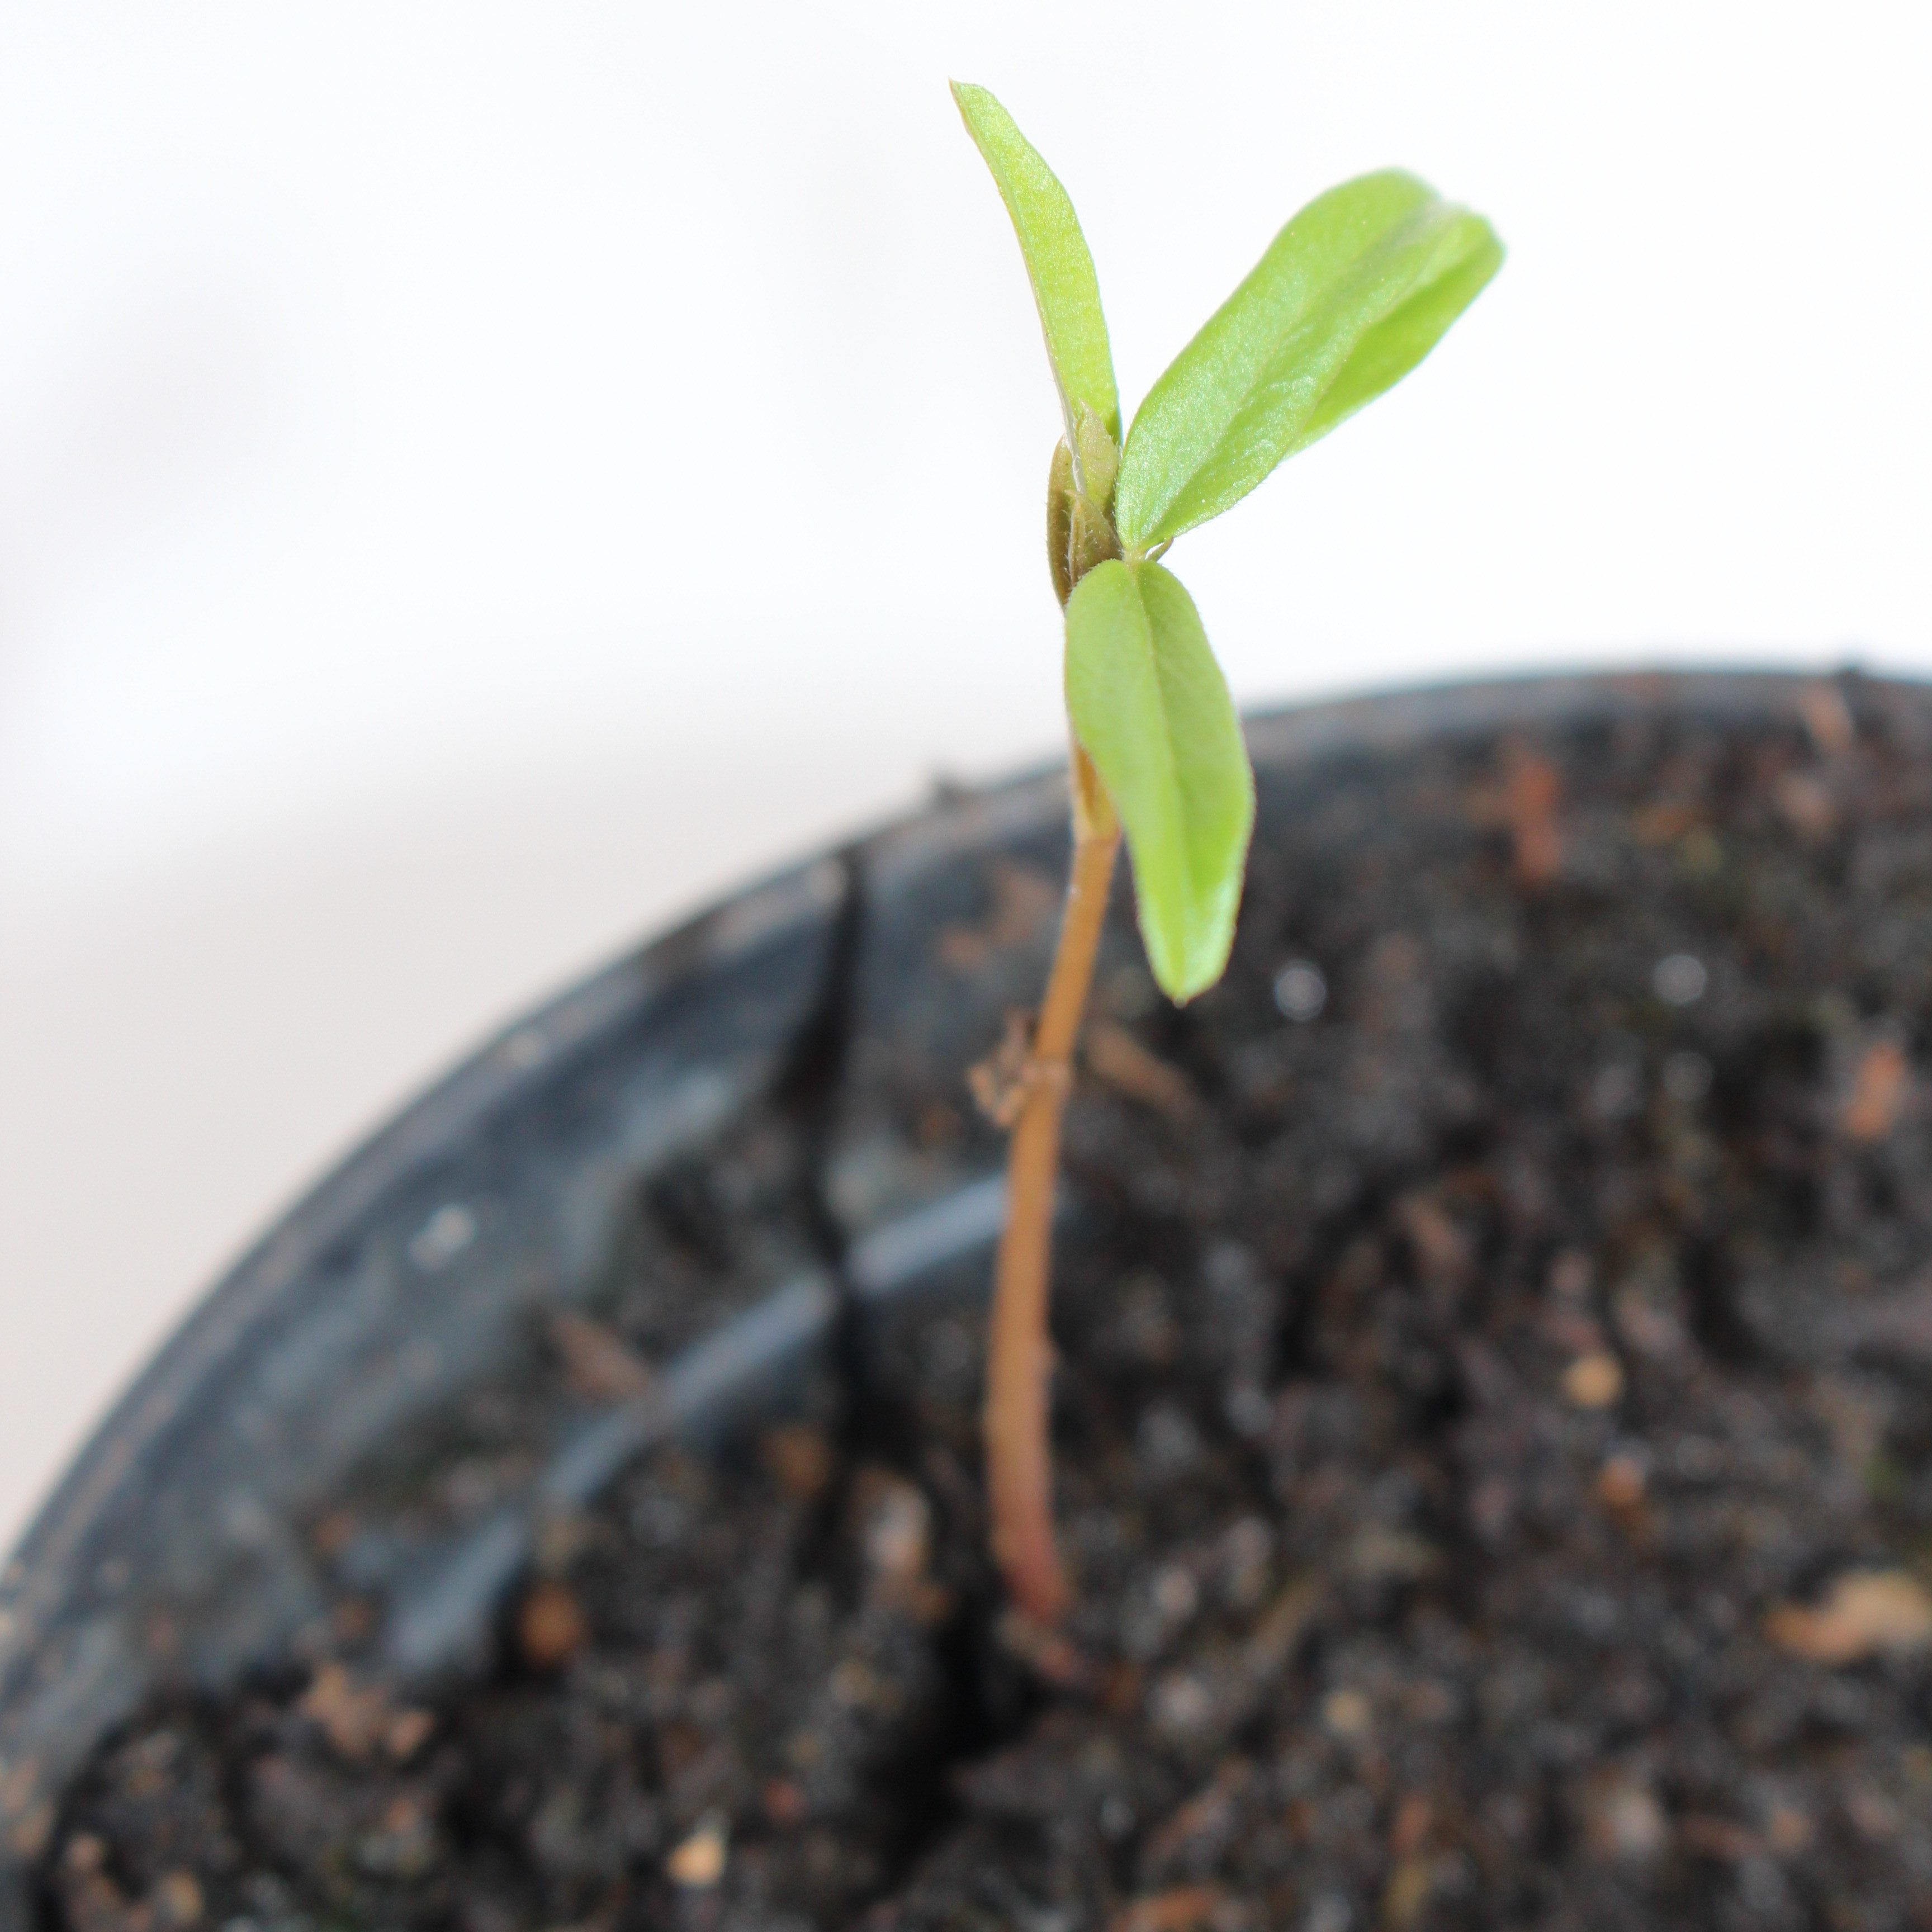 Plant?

Vicia sativa
